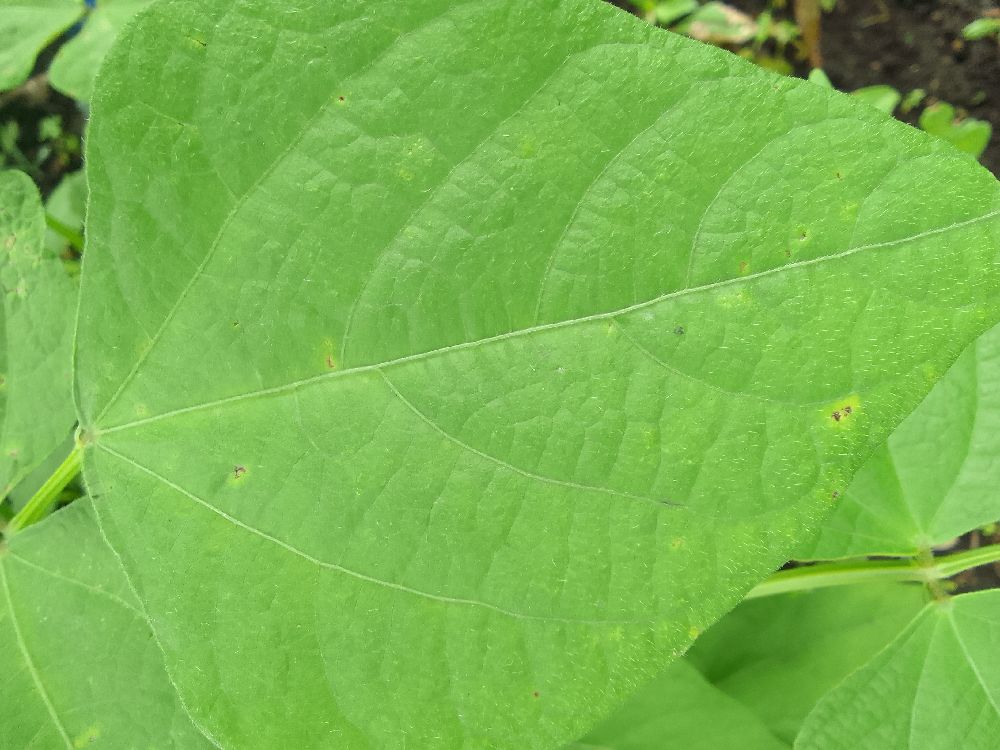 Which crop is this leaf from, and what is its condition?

common bean, healthy
